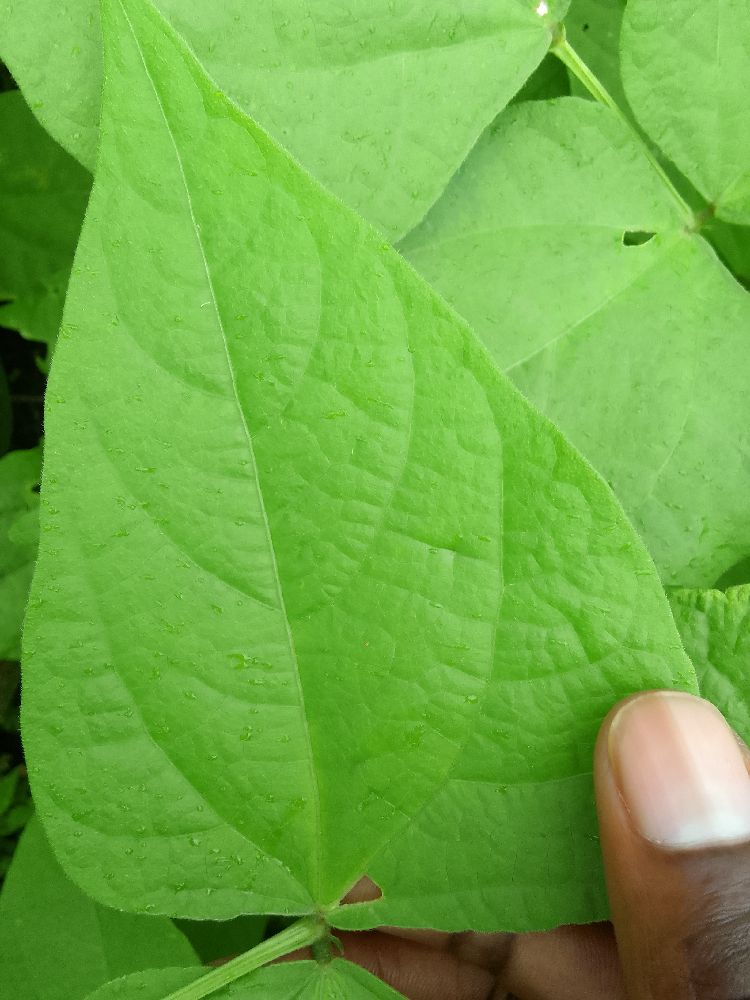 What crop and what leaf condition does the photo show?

common bean, healthy
